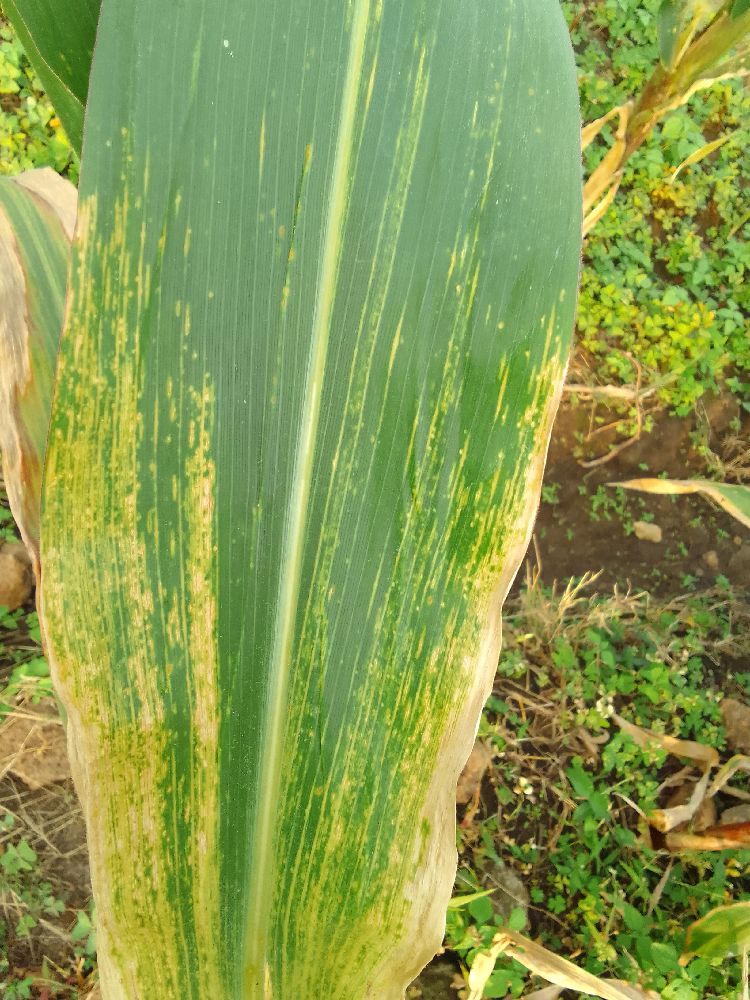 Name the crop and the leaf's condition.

maize, maize lethal necrosis
